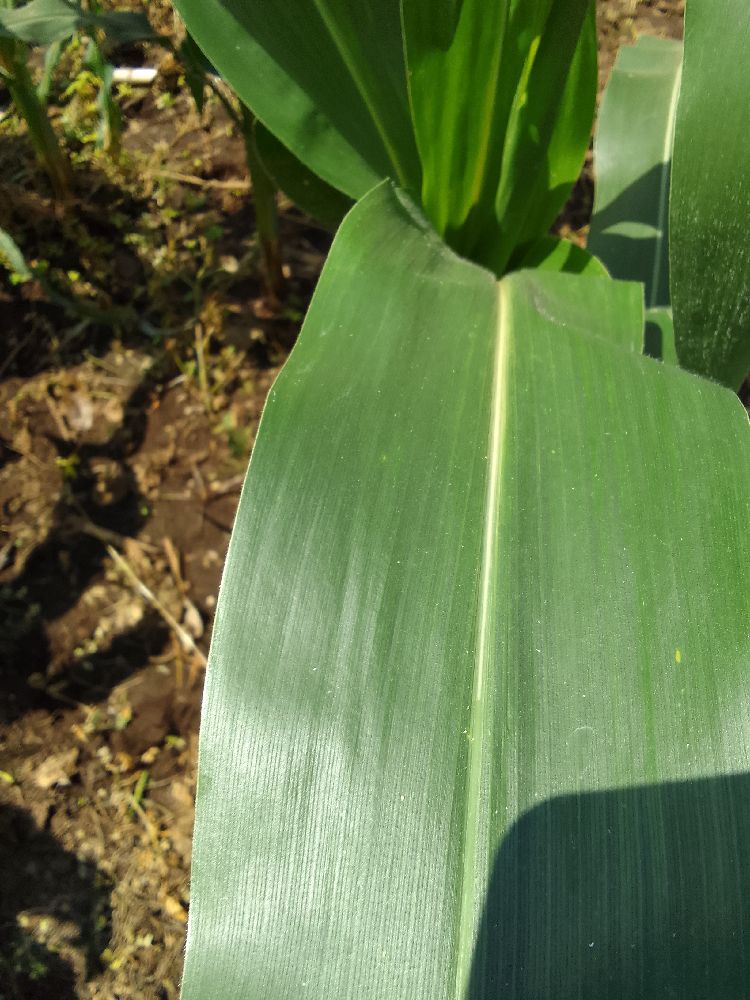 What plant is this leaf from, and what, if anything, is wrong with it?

maize, healthy
